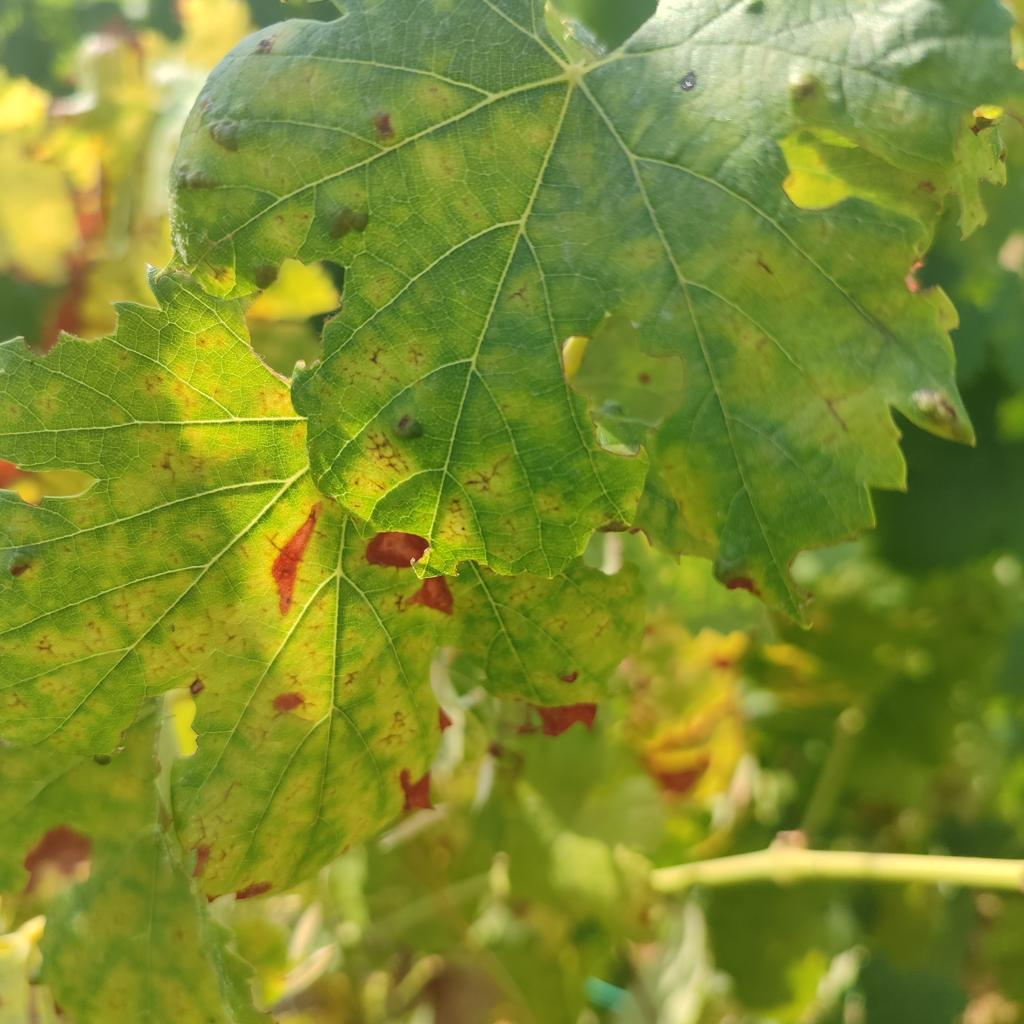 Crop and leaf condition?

grapevine, esca complex
